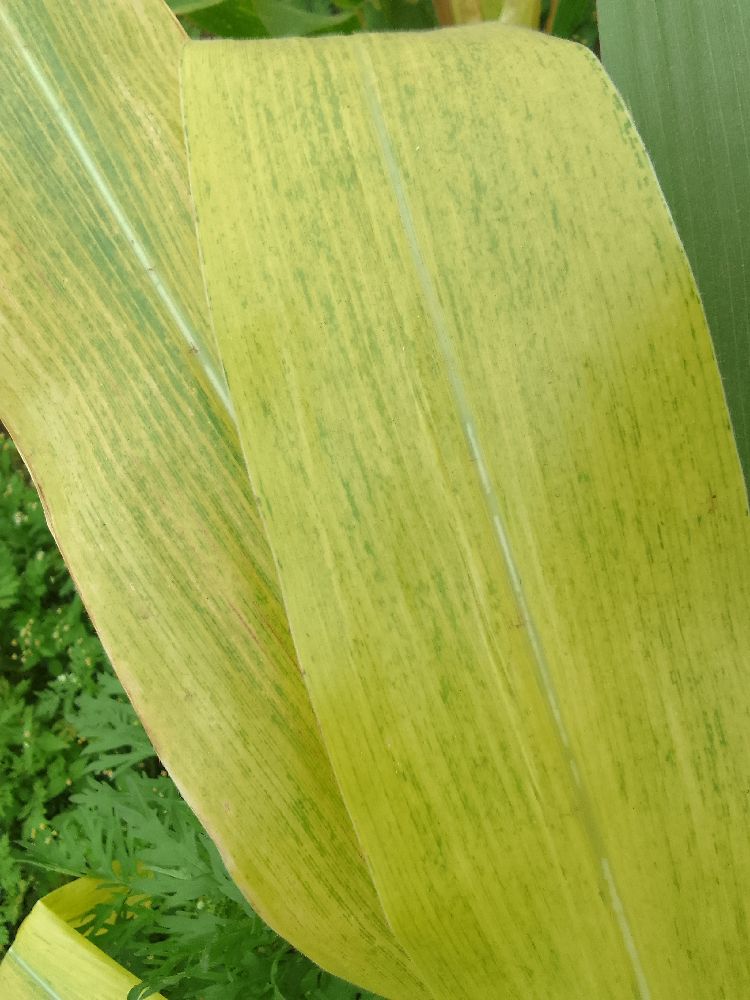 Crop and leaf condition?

maize, maize lethal necrosis
